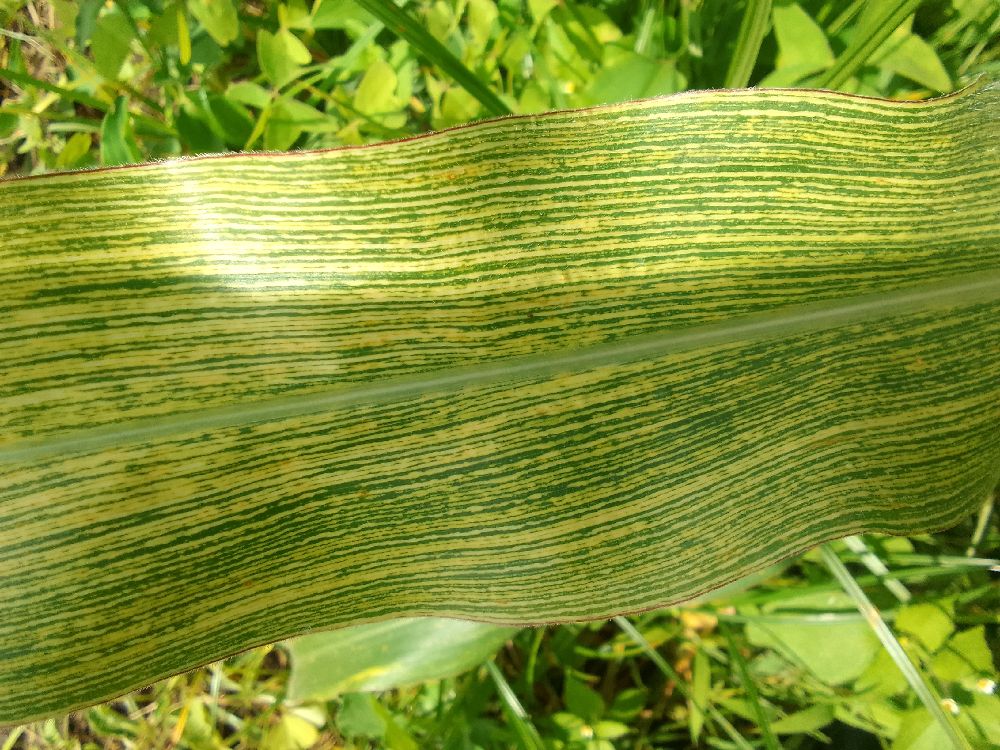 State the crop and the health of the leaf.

maize, maize streak virus
